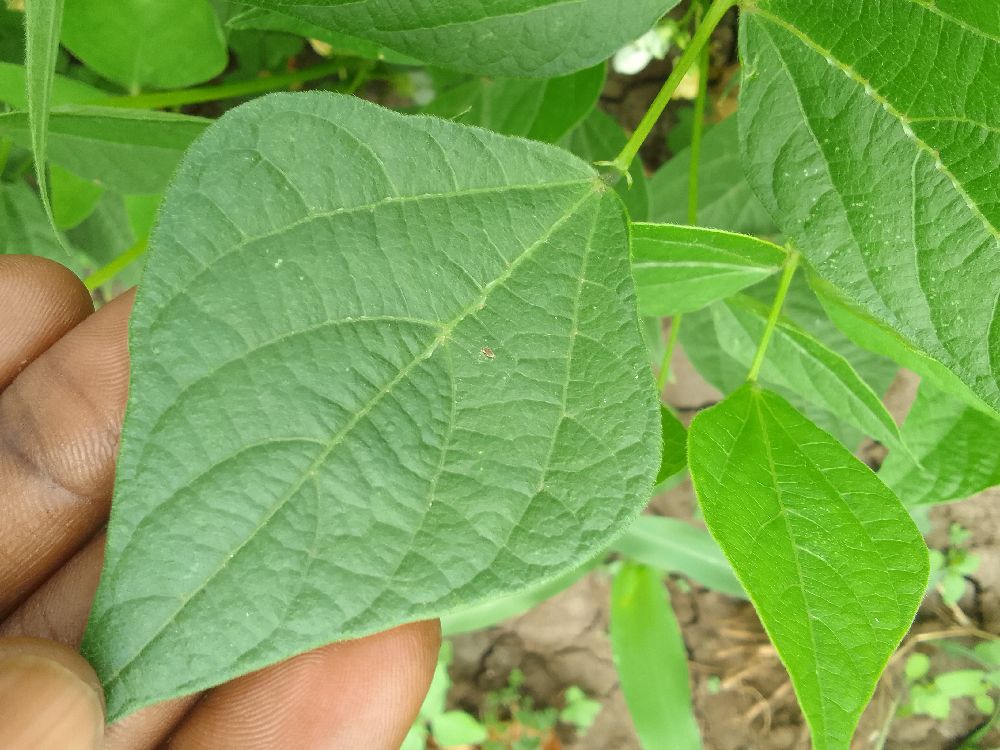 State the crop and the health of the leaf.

common bean, healthy
